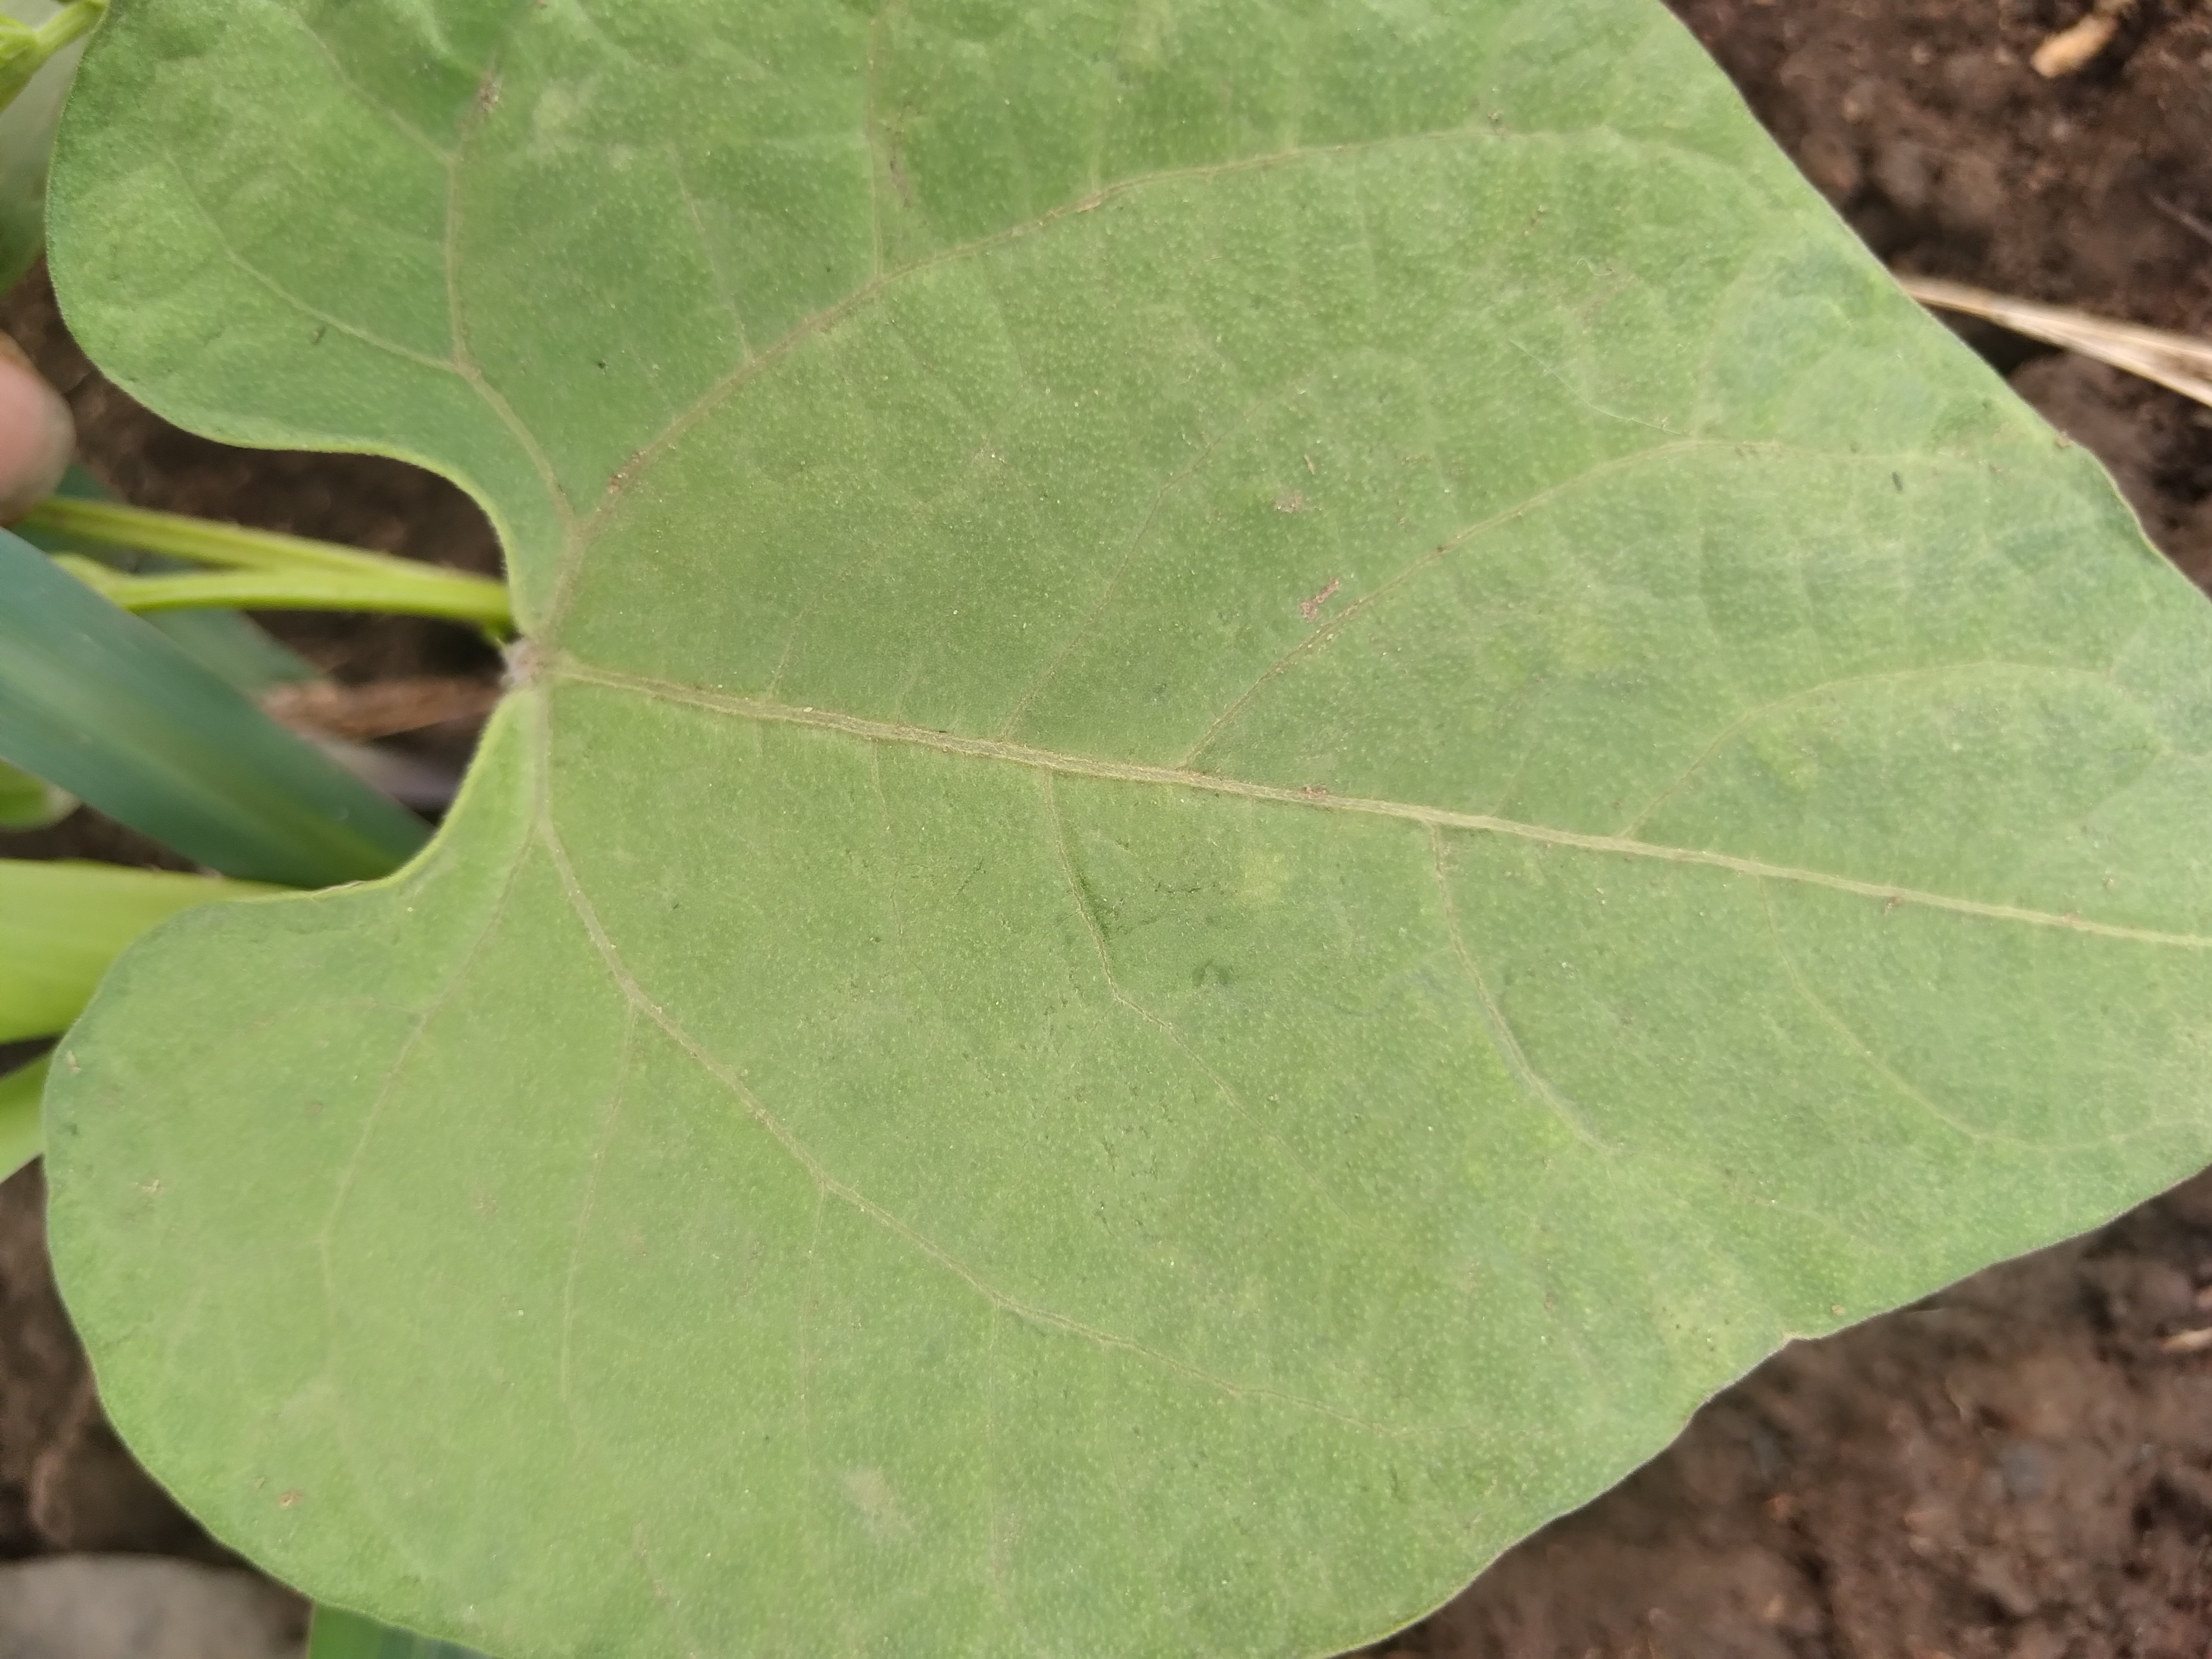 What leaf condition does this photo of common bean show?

healthy
